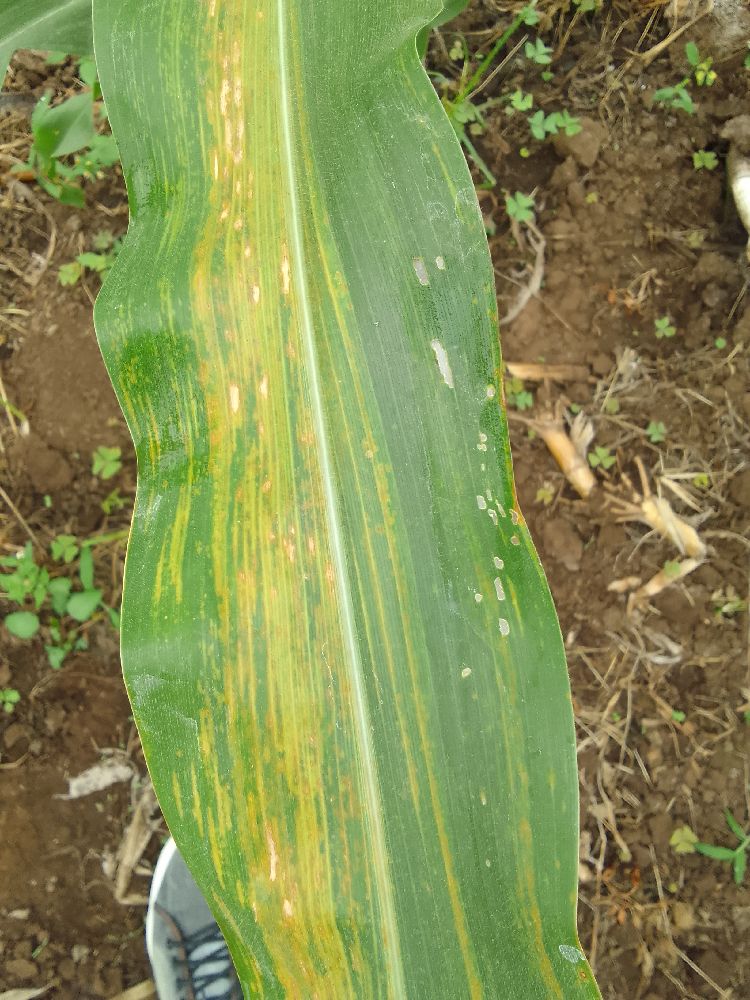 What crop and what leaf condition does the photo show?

maize, maize lethal necrosis
